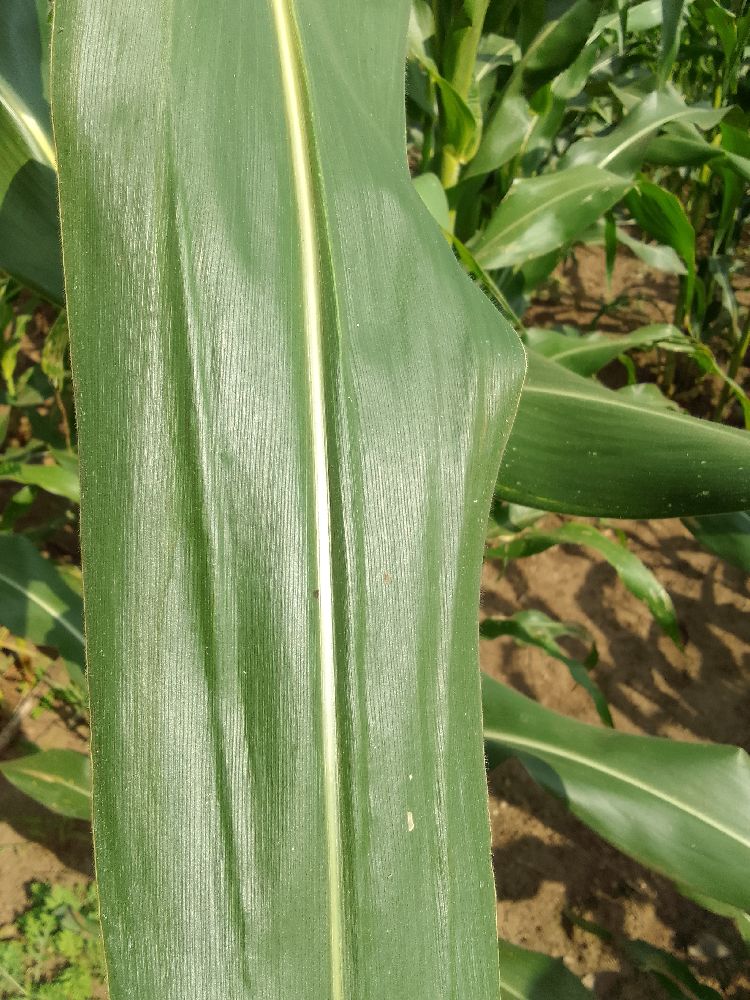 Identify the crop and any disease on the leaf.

maize, healthy
